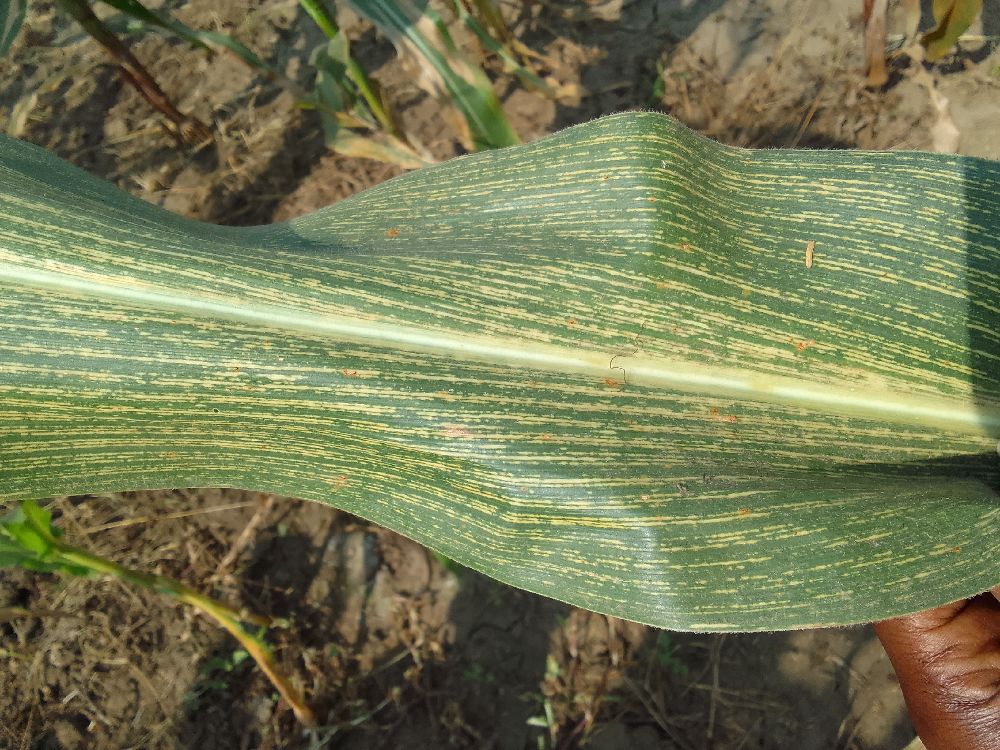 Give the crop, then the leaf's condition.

maize, maize streak virus
